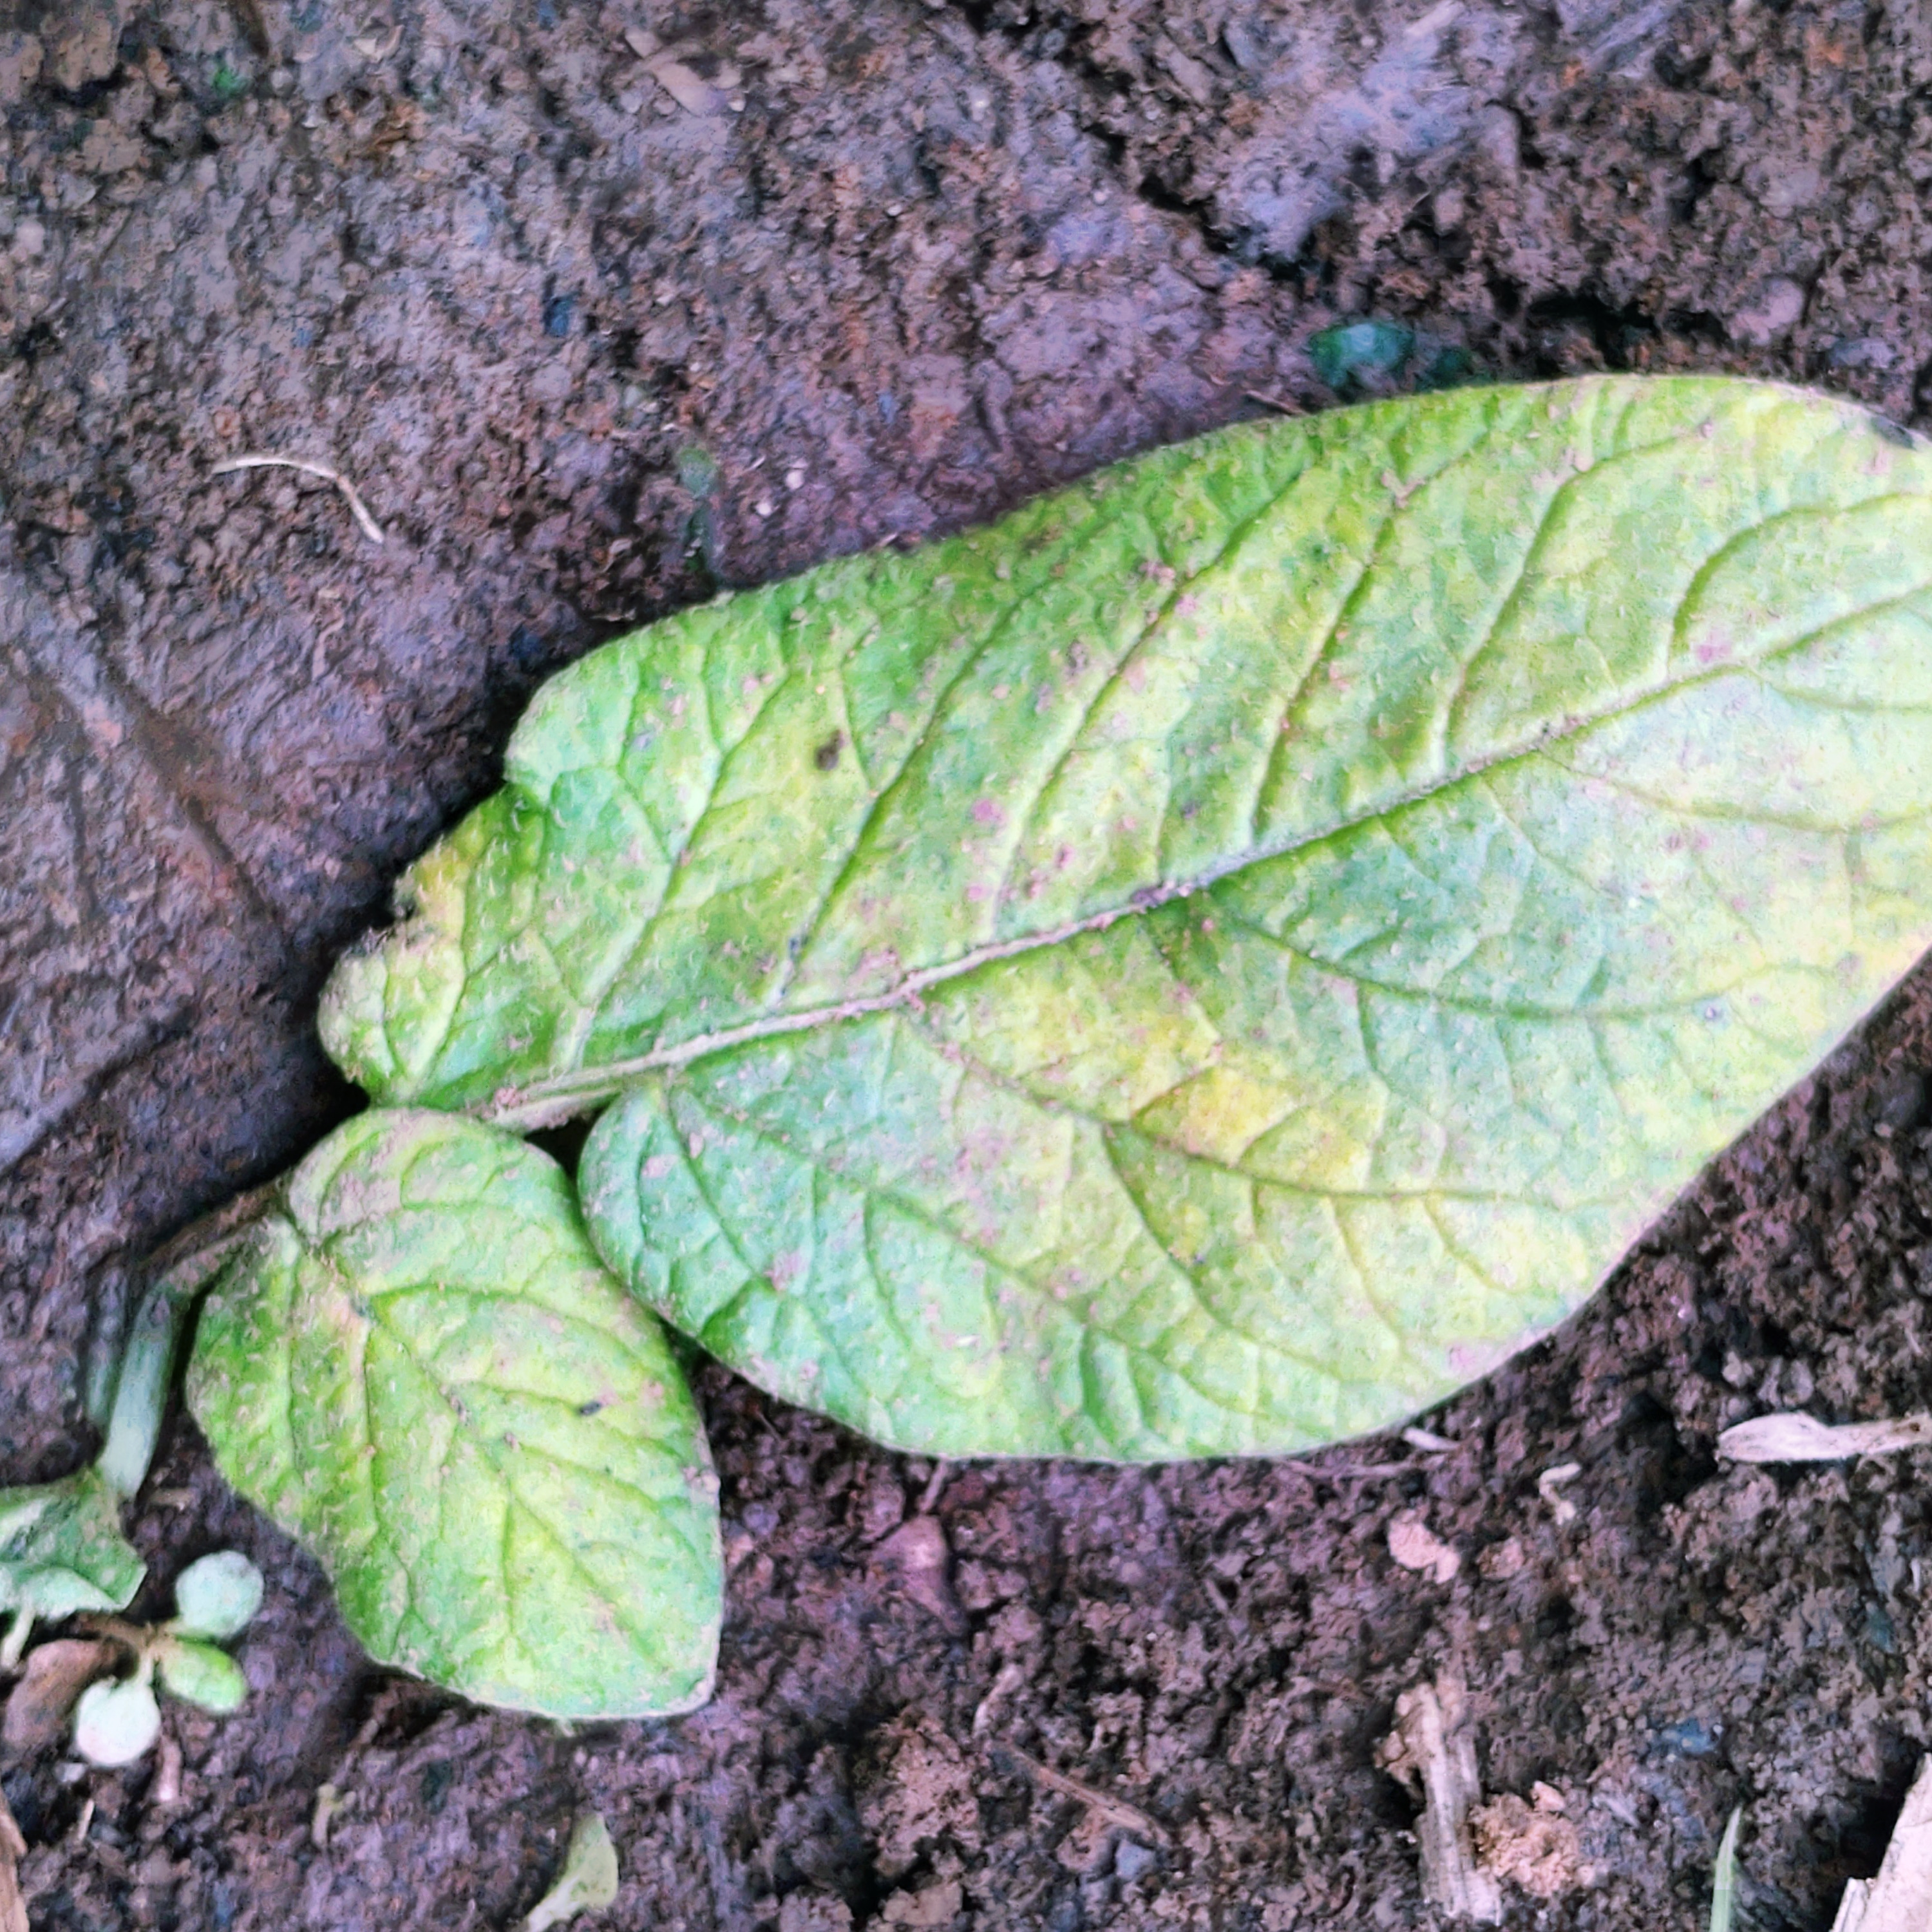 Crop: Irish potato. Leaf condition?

late blight
